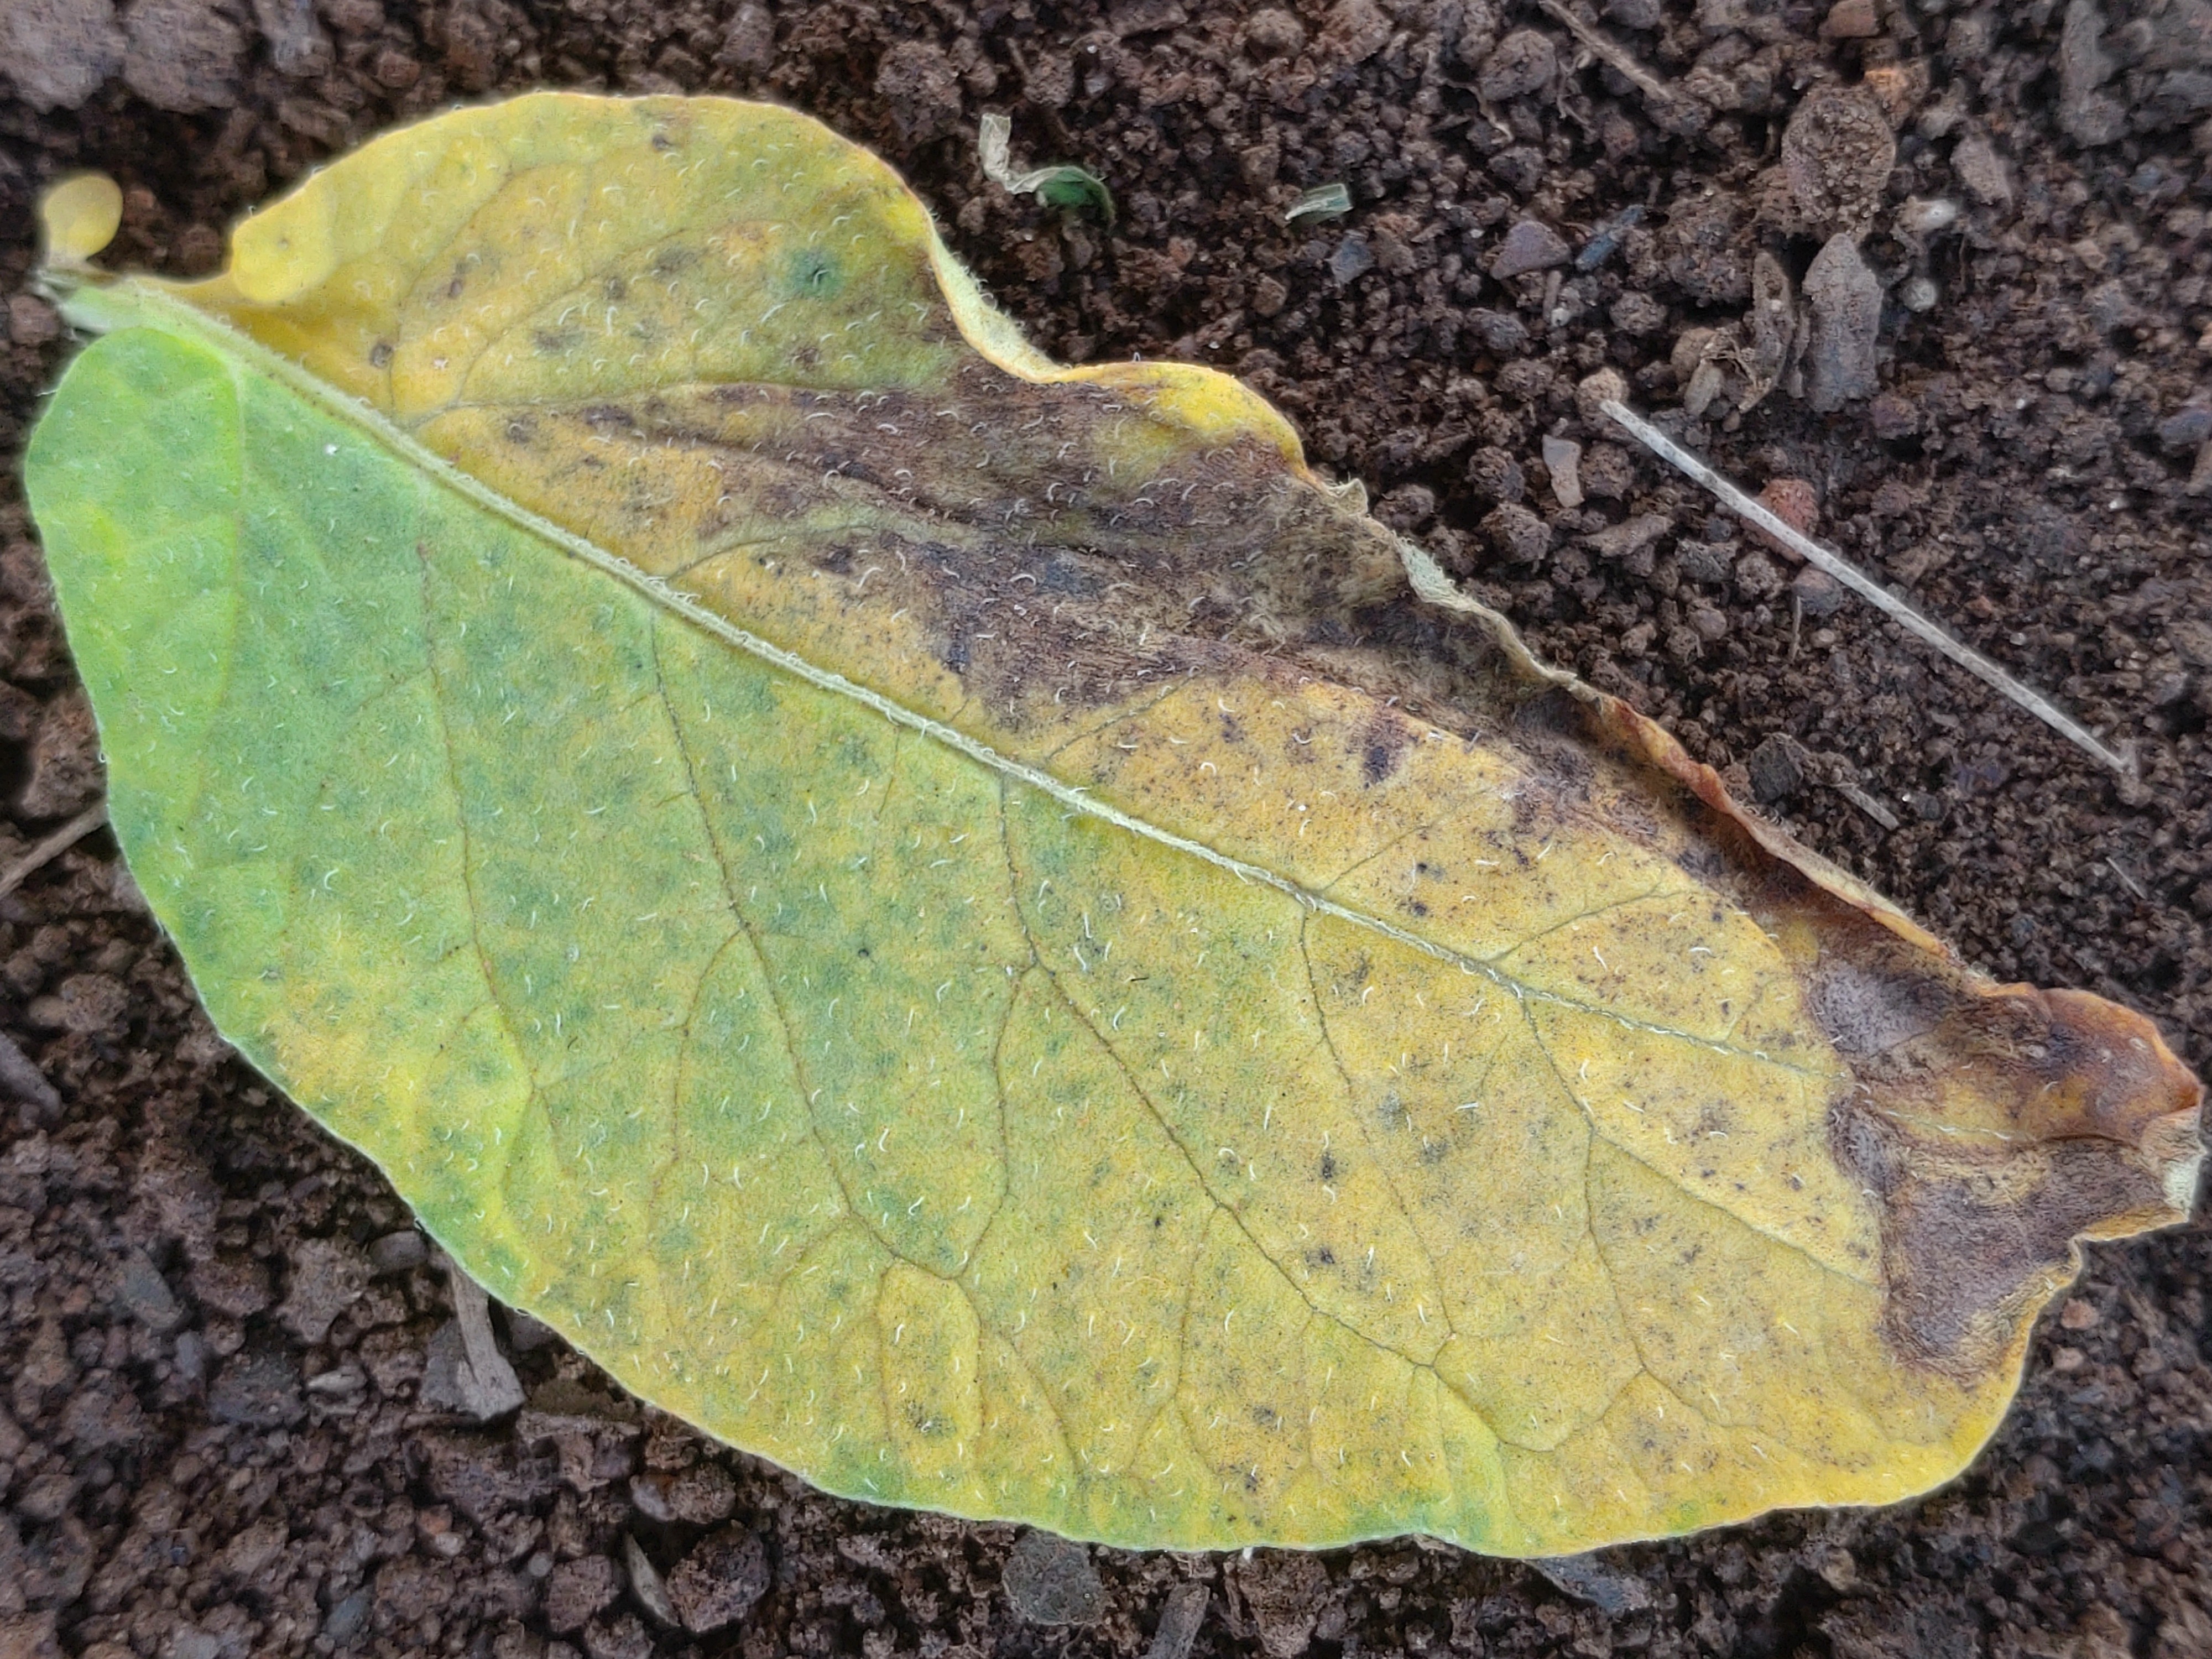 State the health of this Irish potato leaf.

late blight
